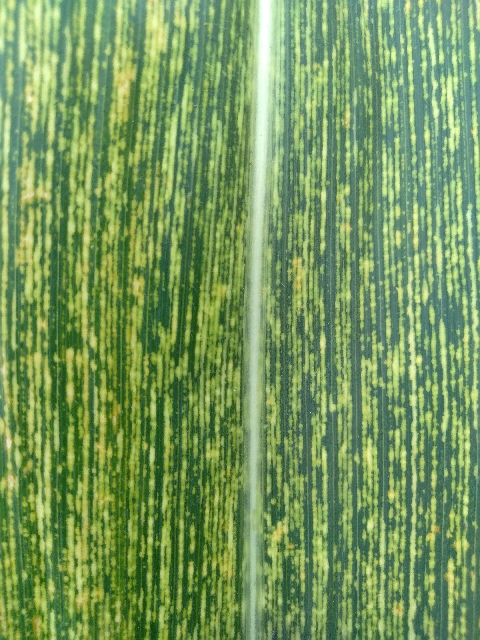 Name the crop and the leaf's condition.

maize, maize streak virus
